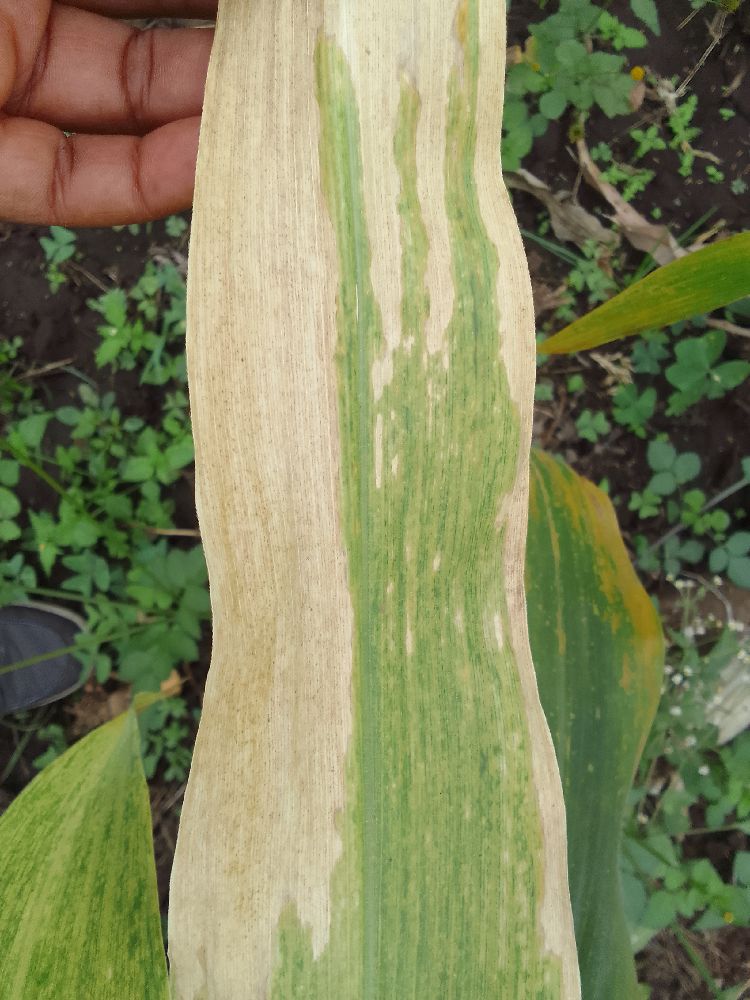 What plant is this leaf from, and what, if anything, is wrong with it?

maize, maize lethal necrosis
